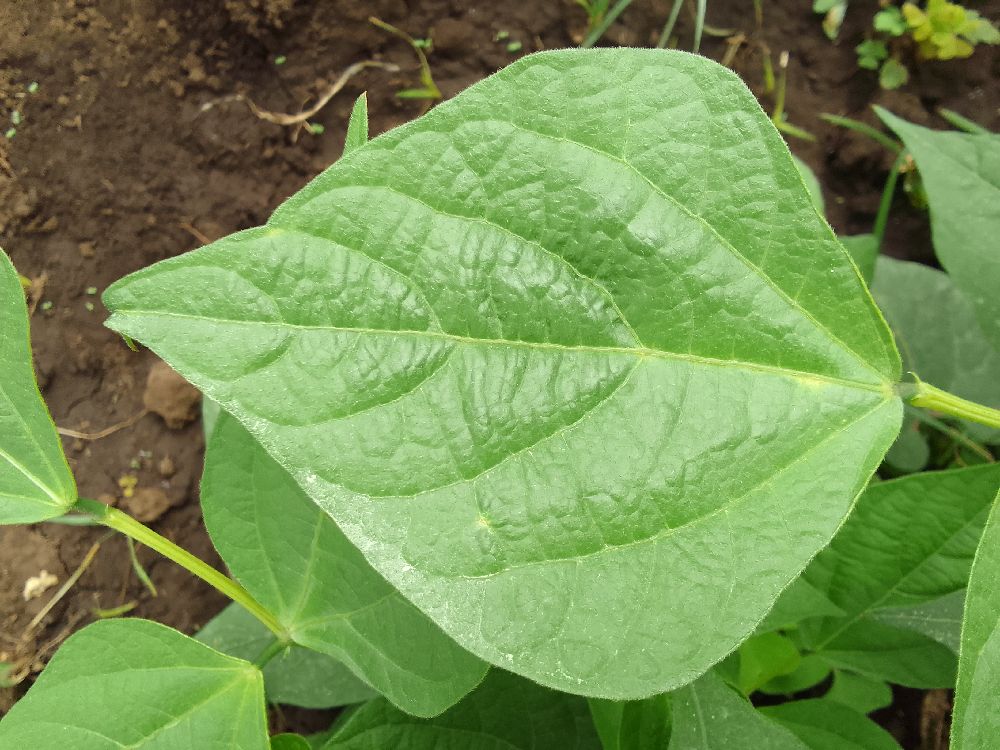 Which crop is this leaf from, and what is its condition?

common bean, healthy
